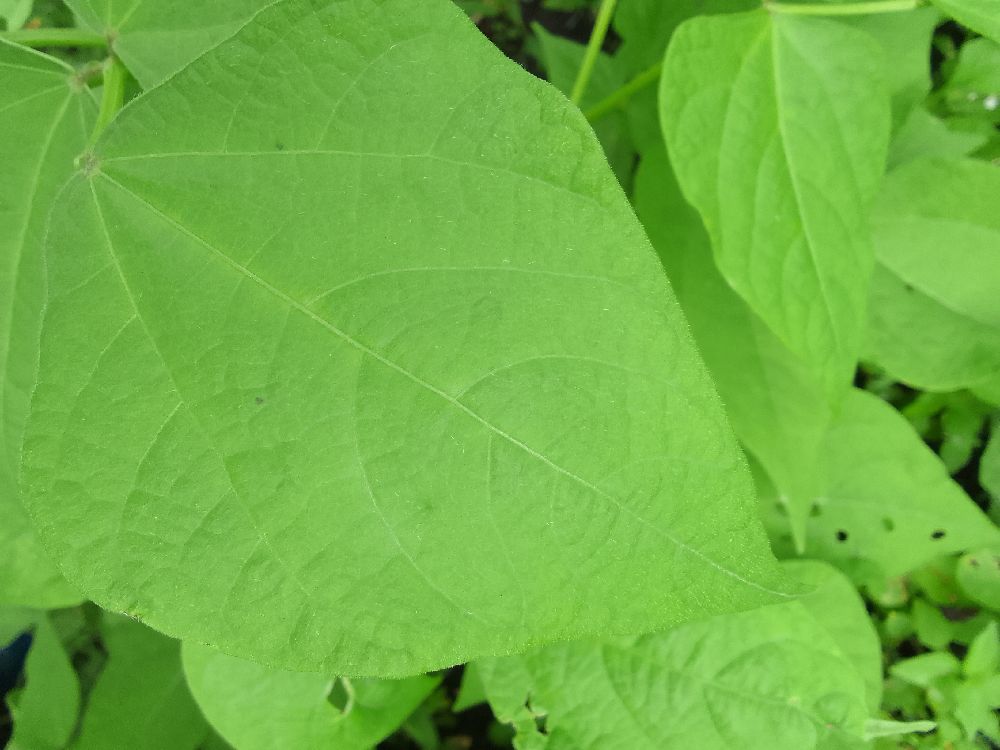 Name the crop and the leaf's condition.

common bean, healthy
